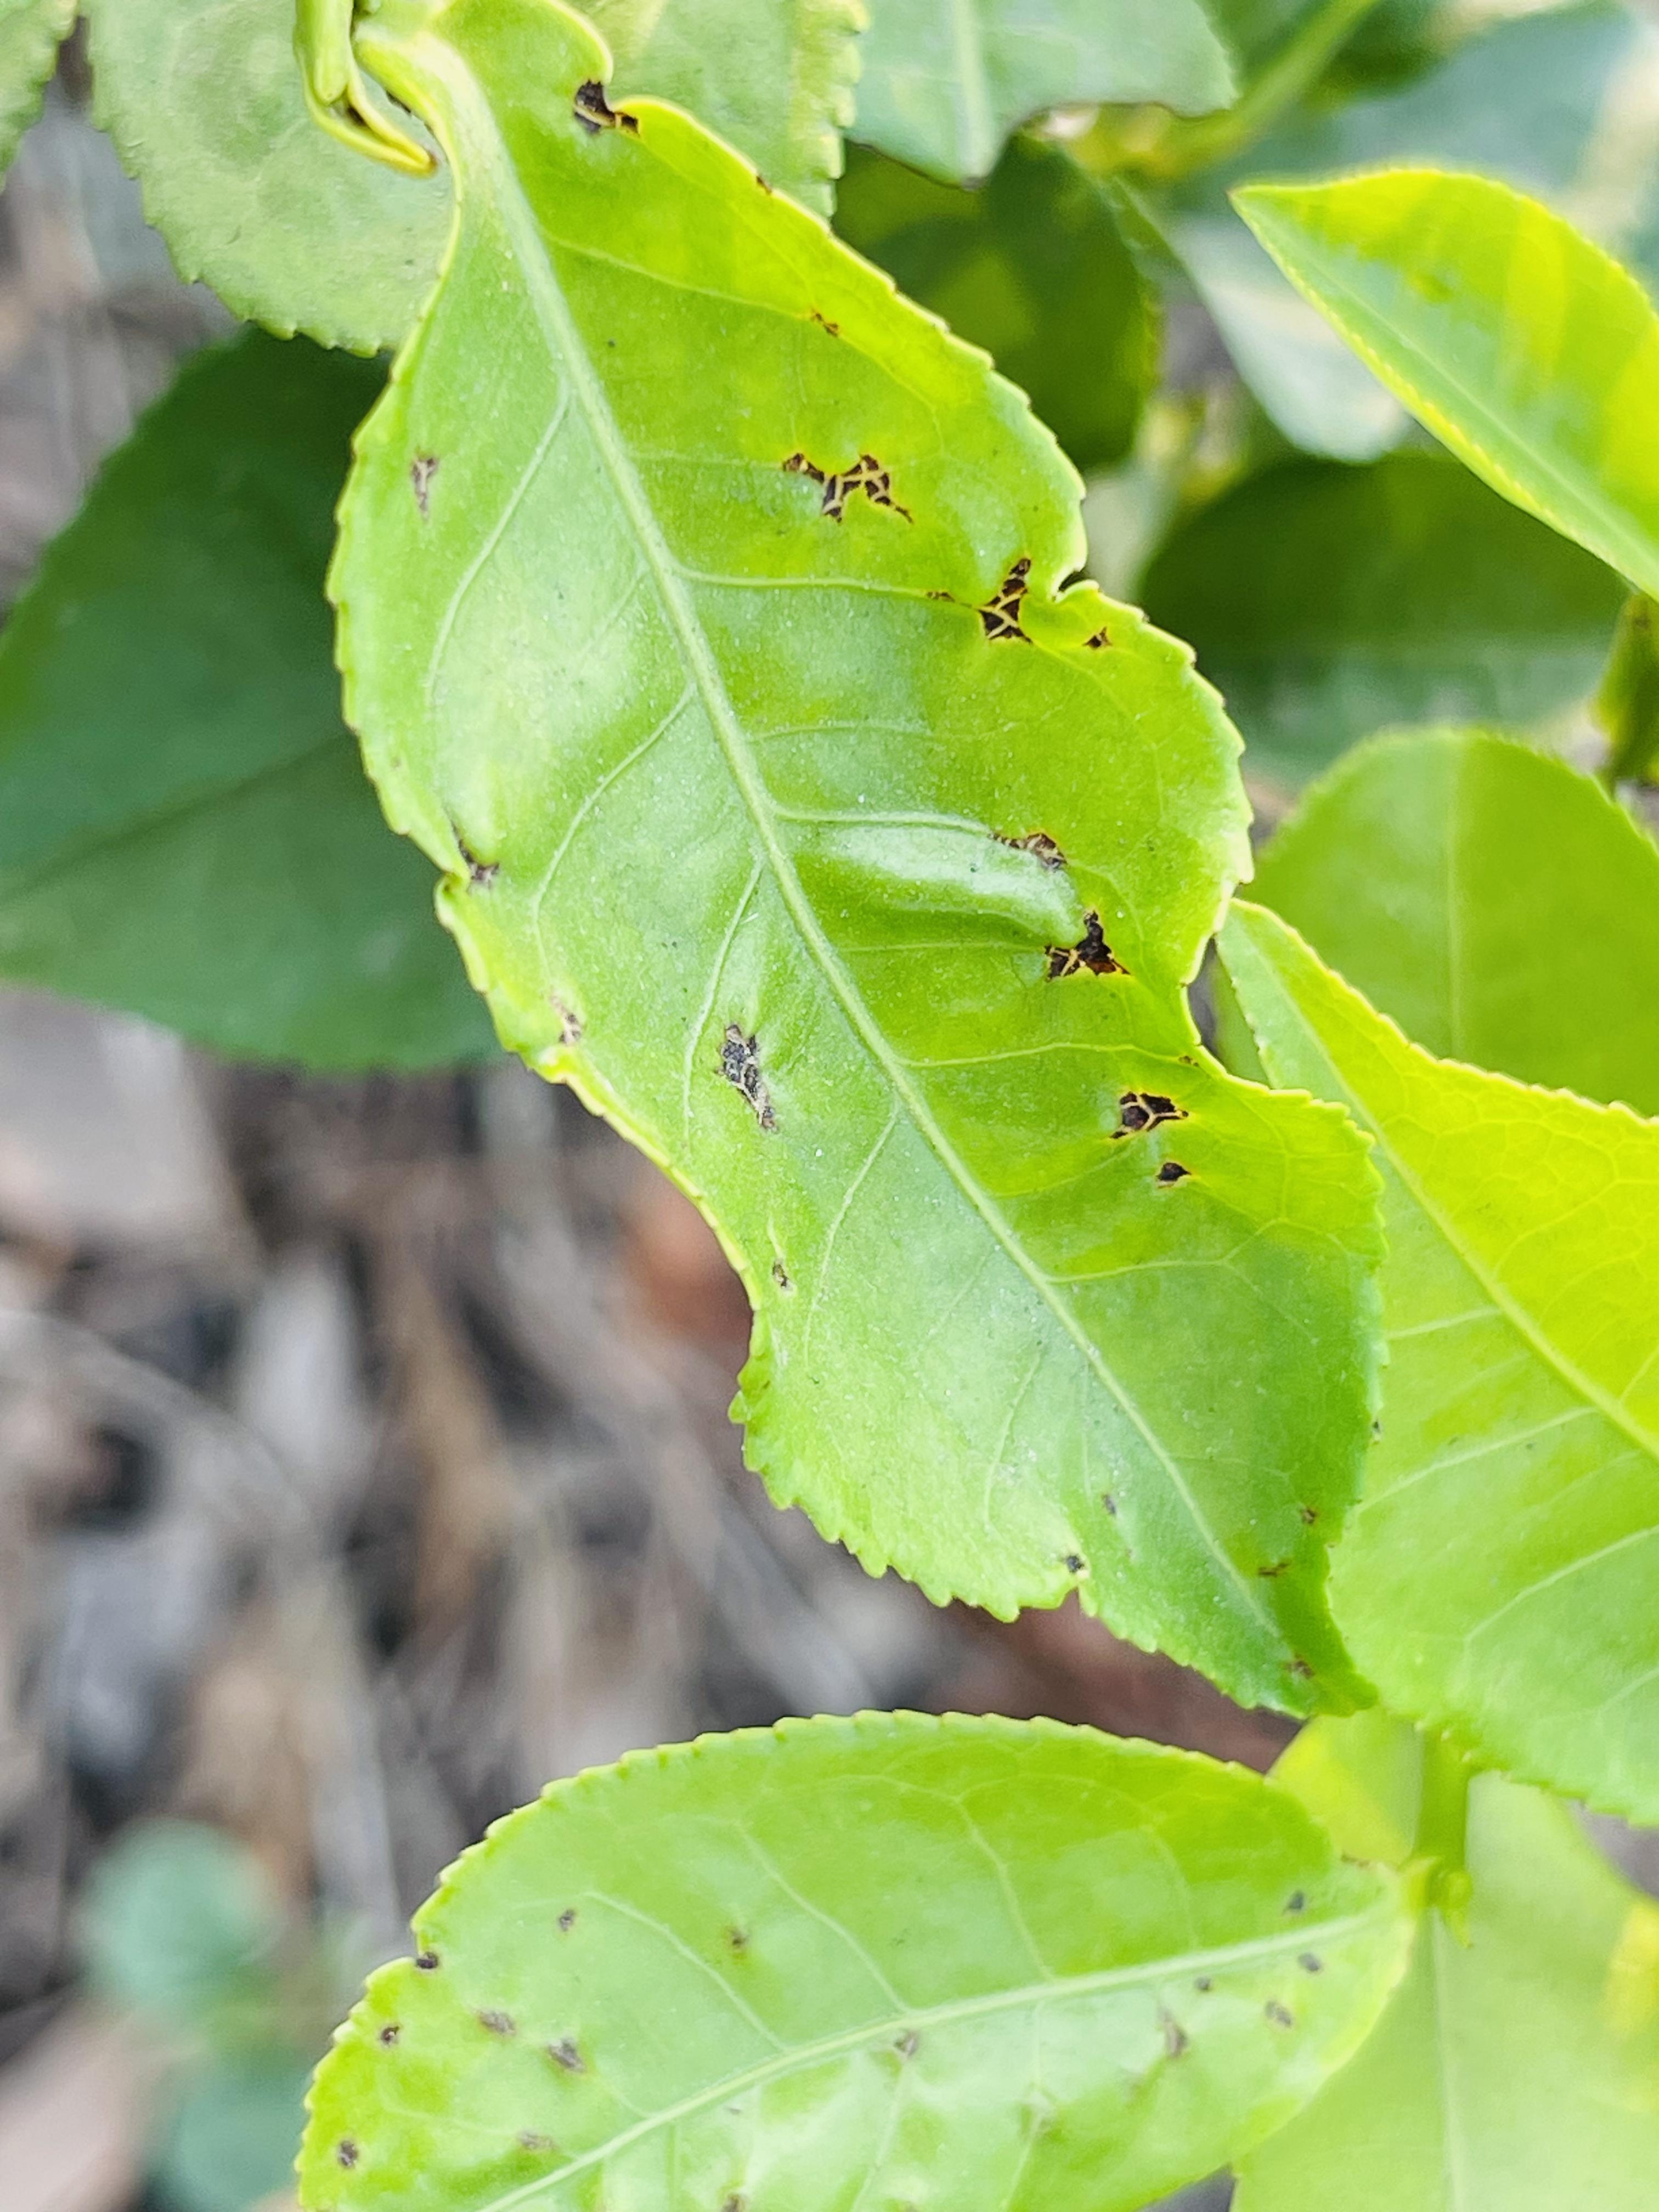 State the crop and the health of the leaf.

tea, helopeltis
